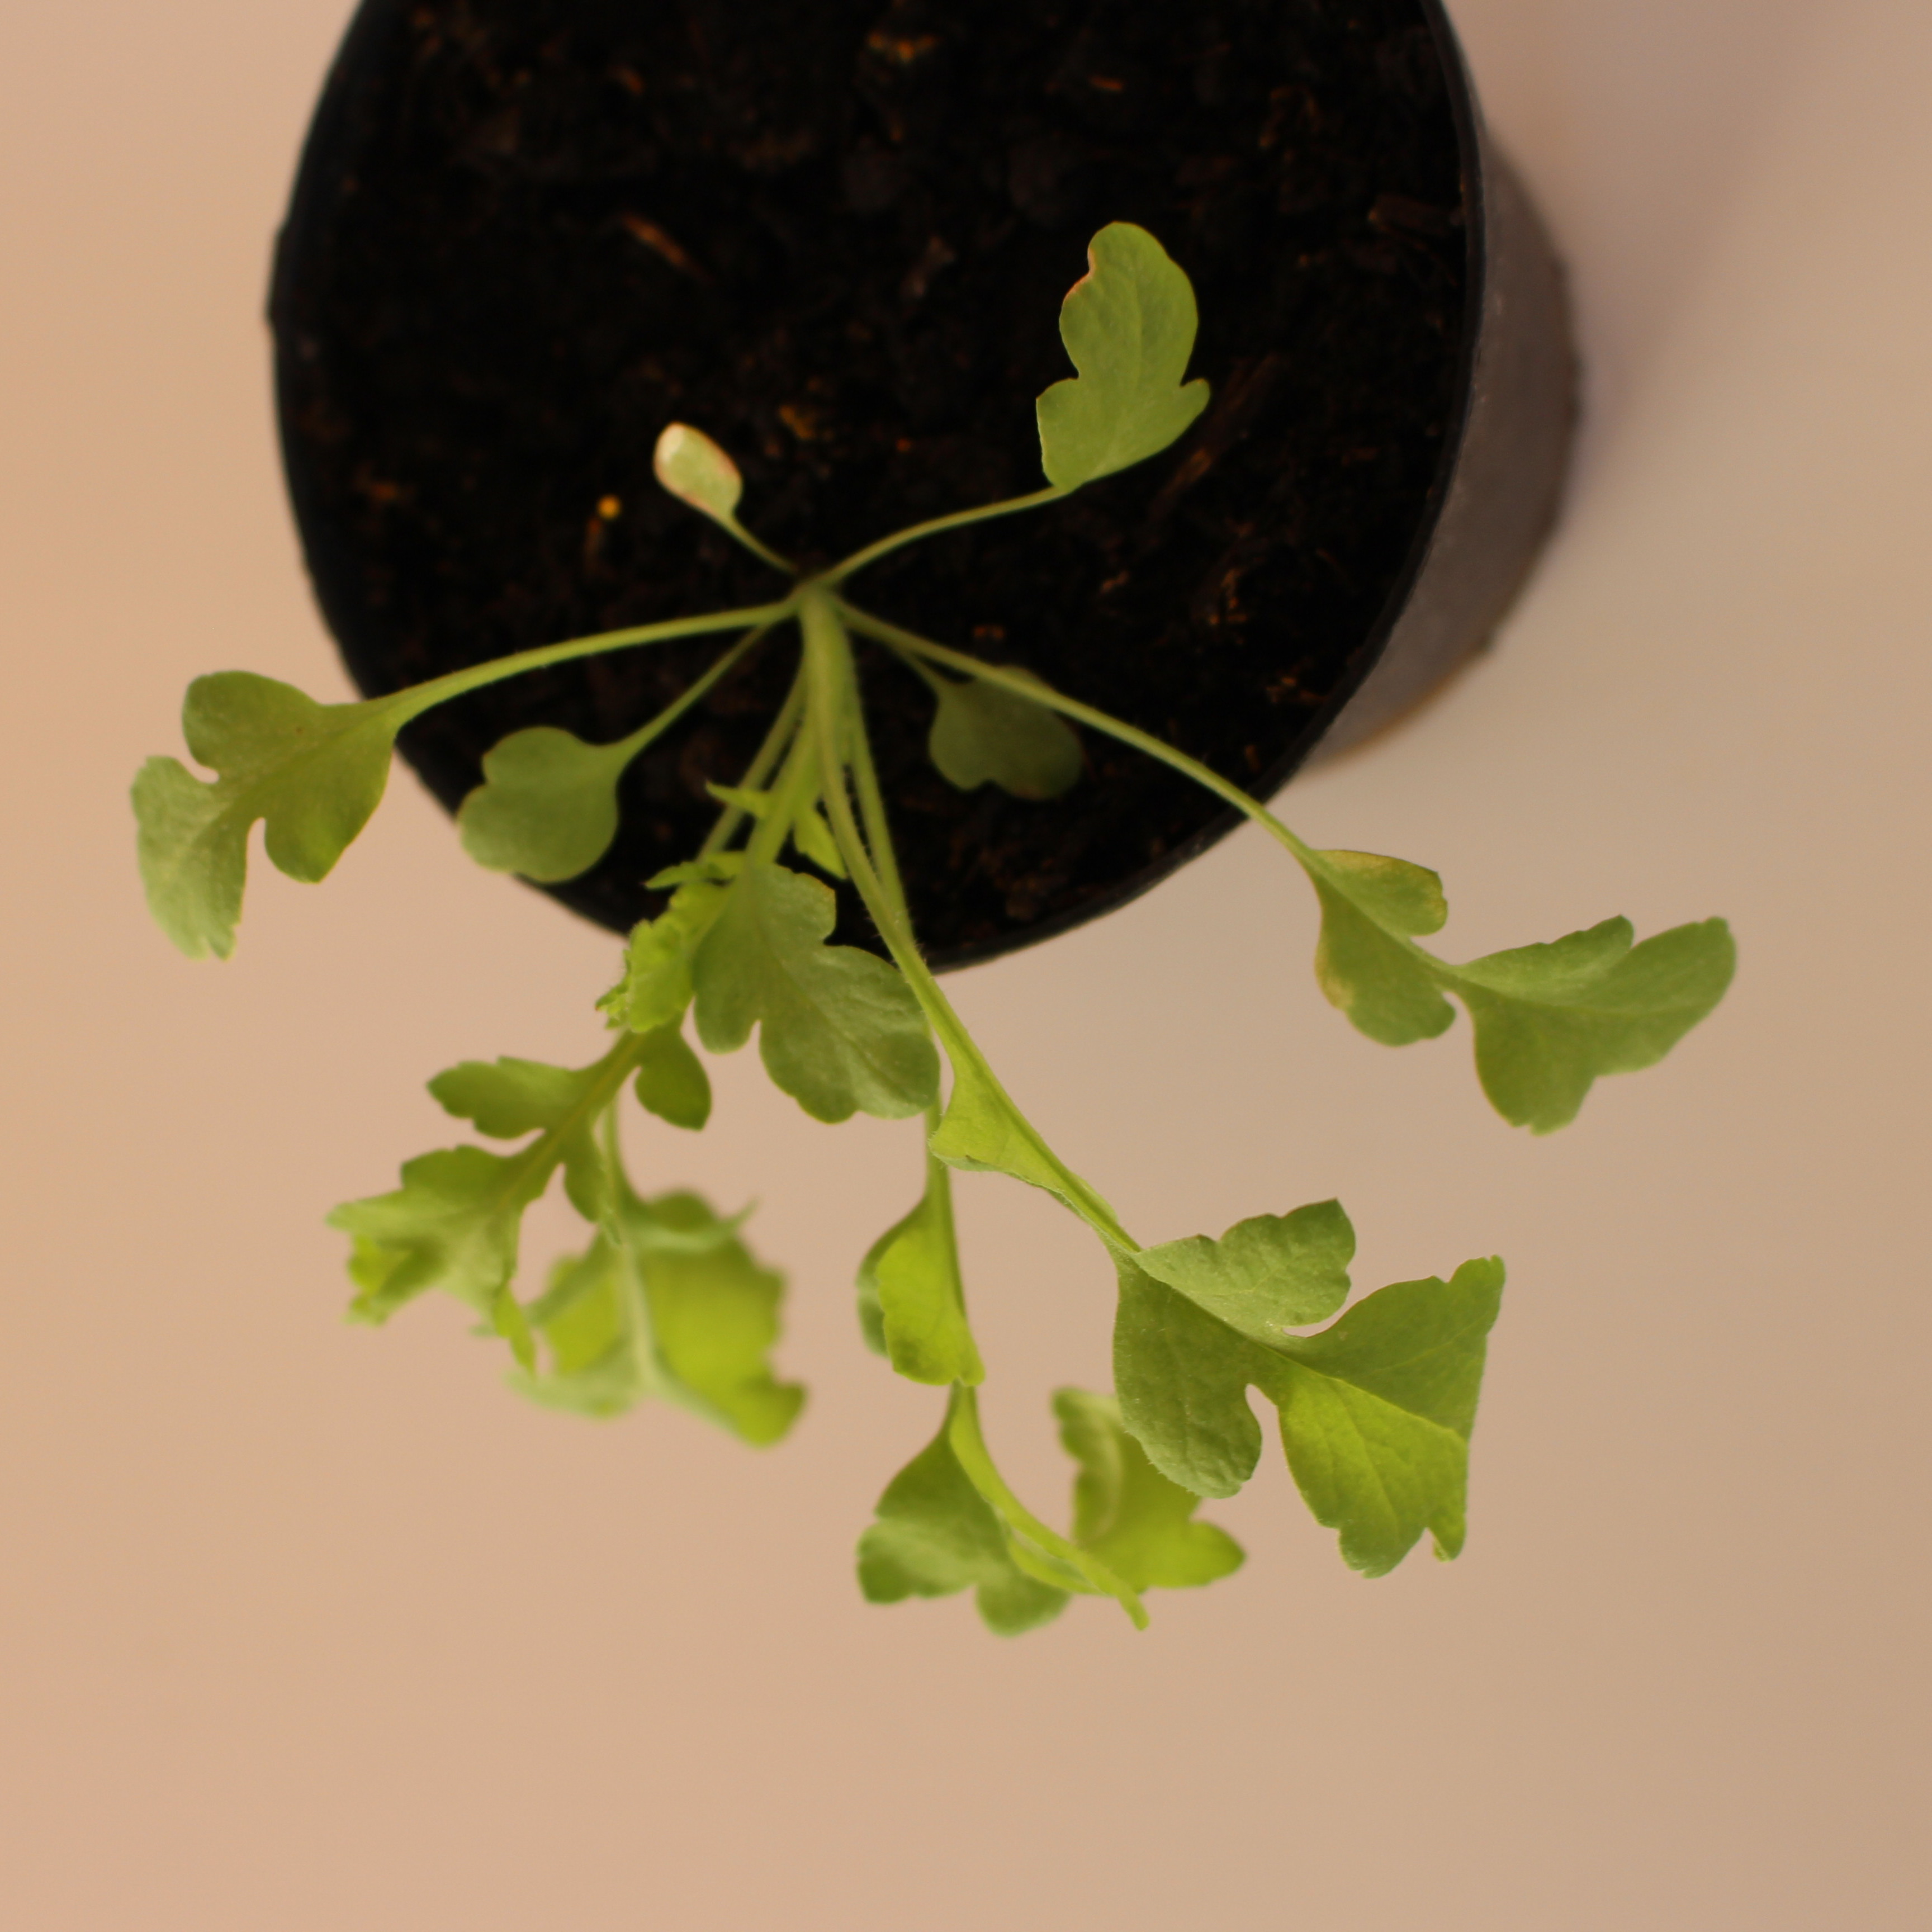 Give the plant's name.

Papaver rhoeas
